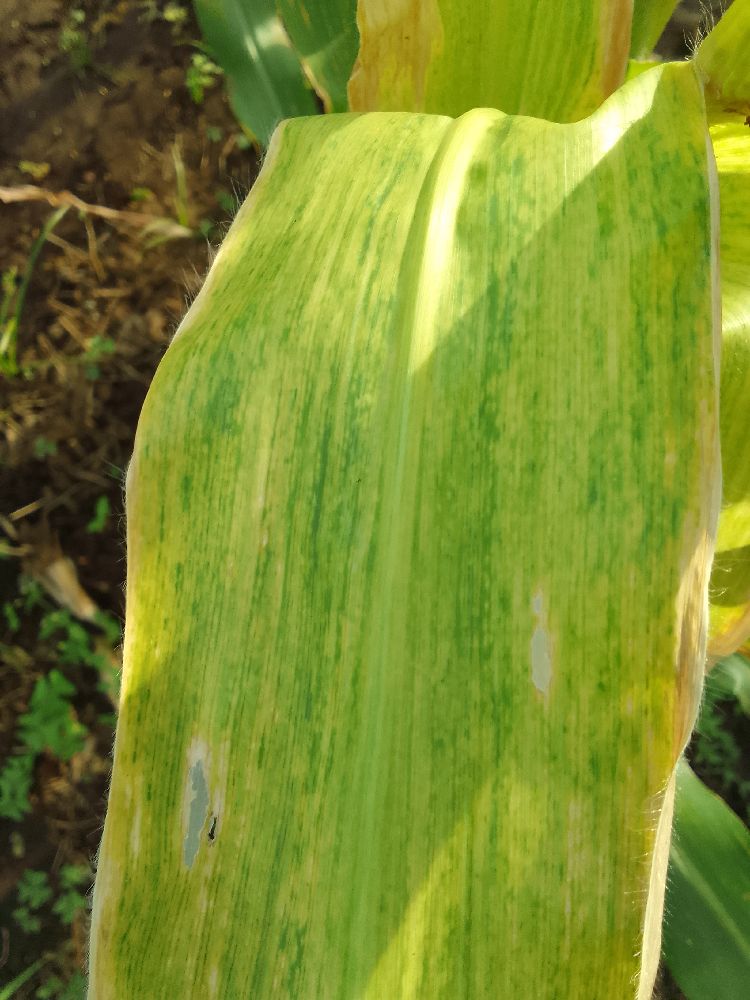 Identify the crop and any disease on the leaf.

maize, maize lethal necrosis
